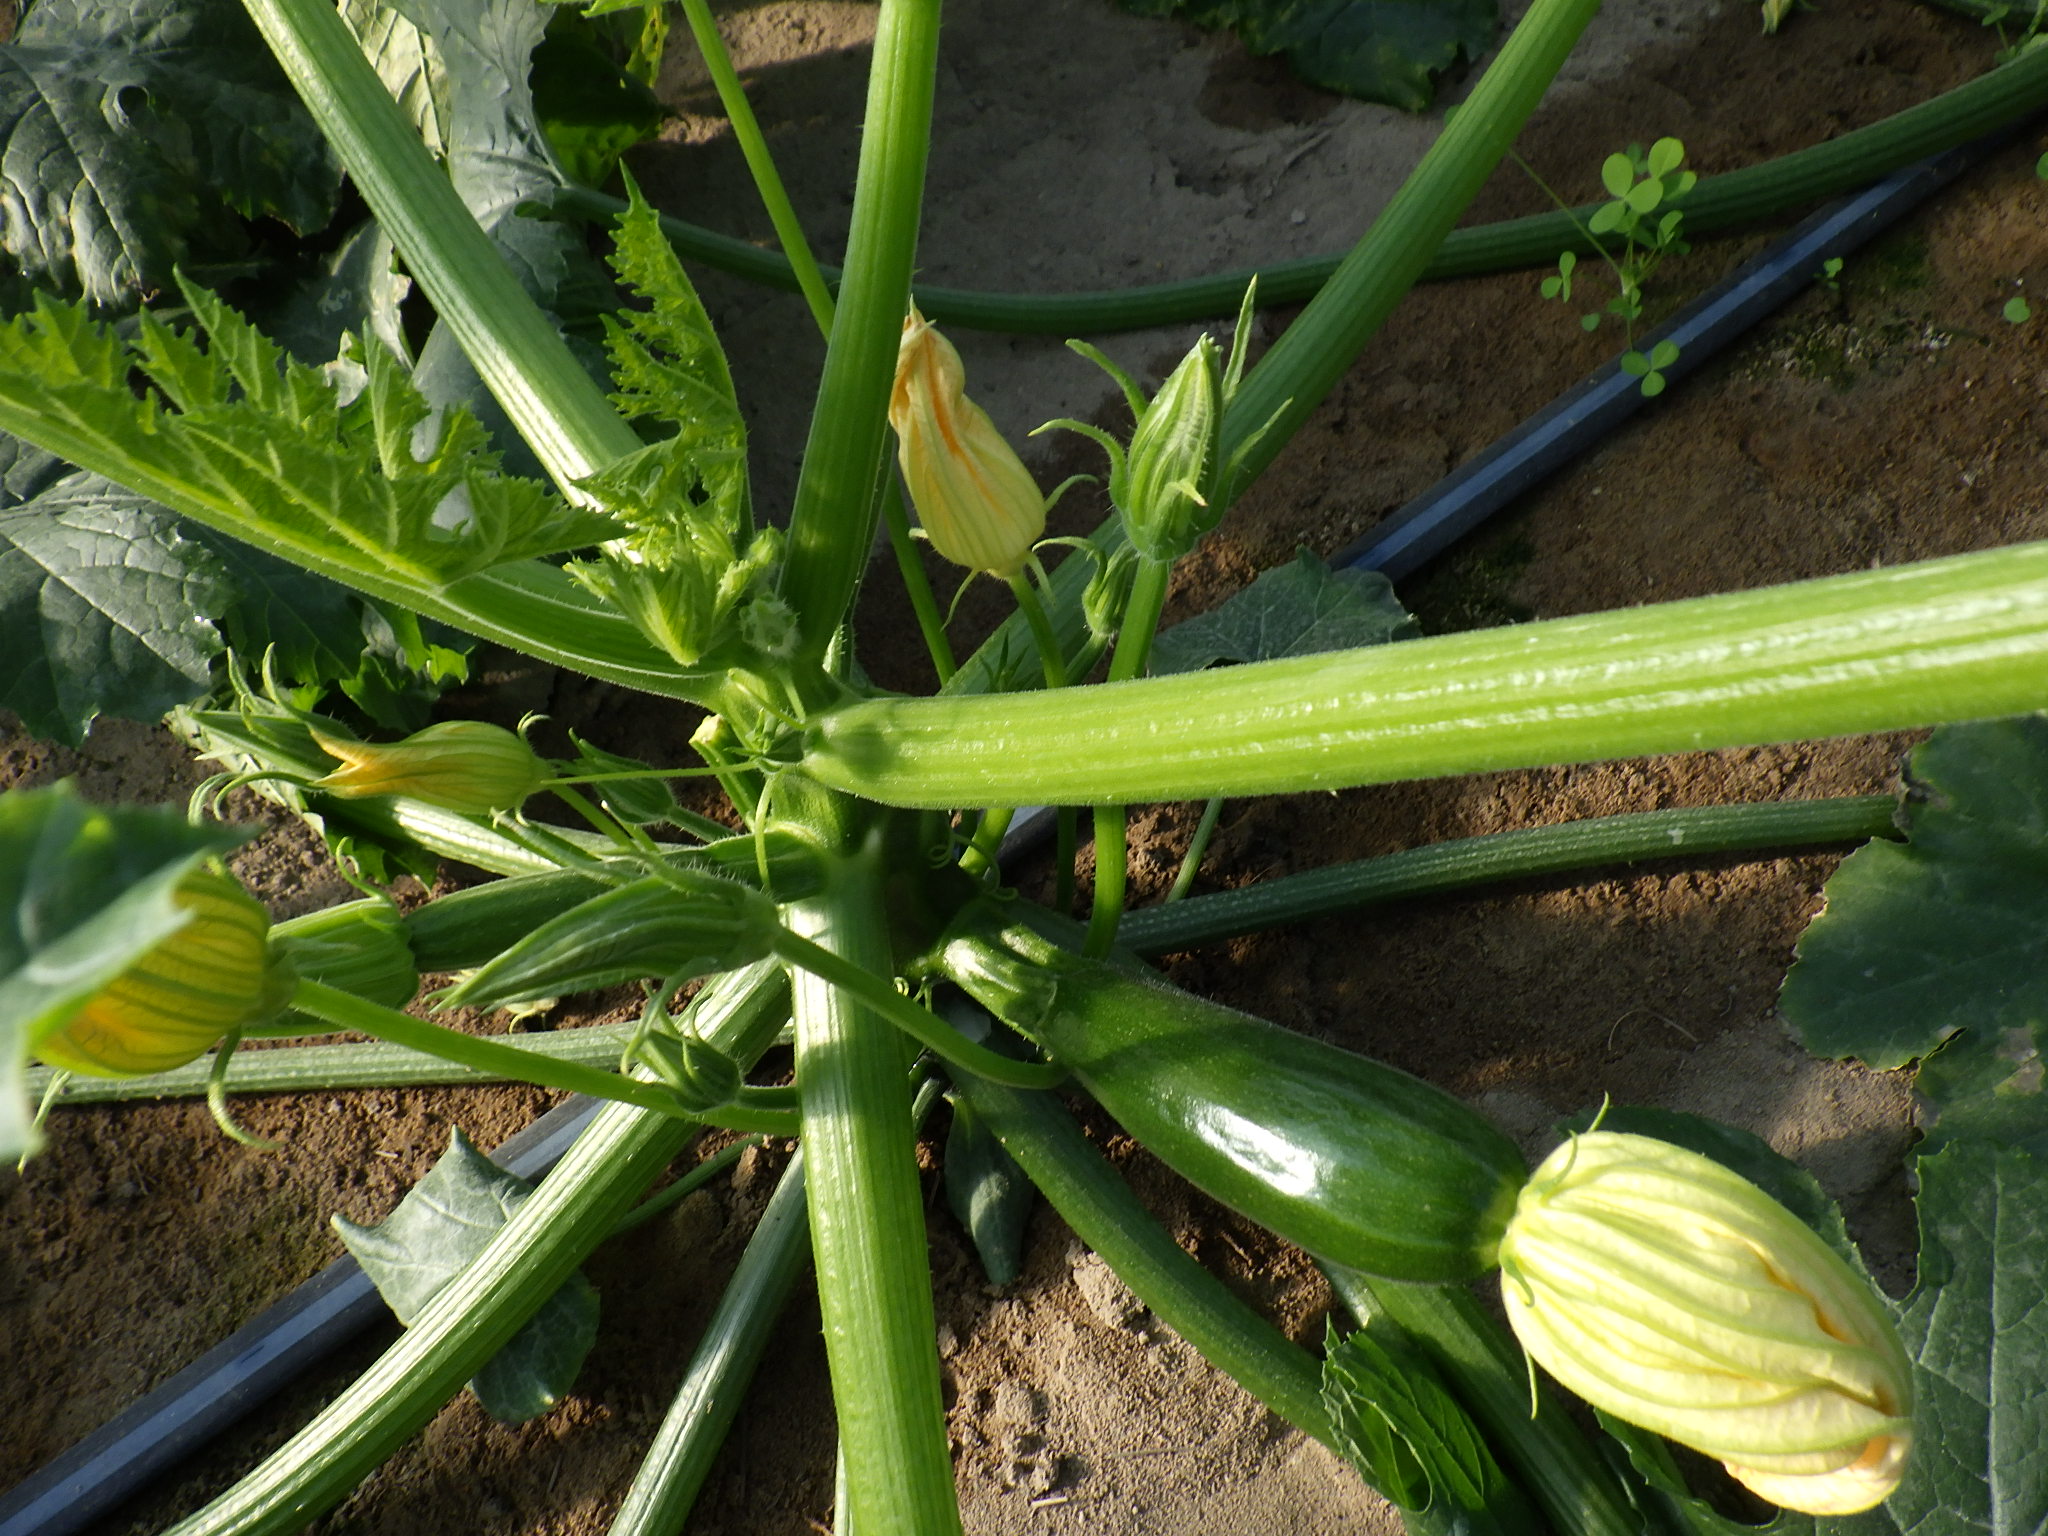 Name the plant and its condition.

zucchini, healthy
